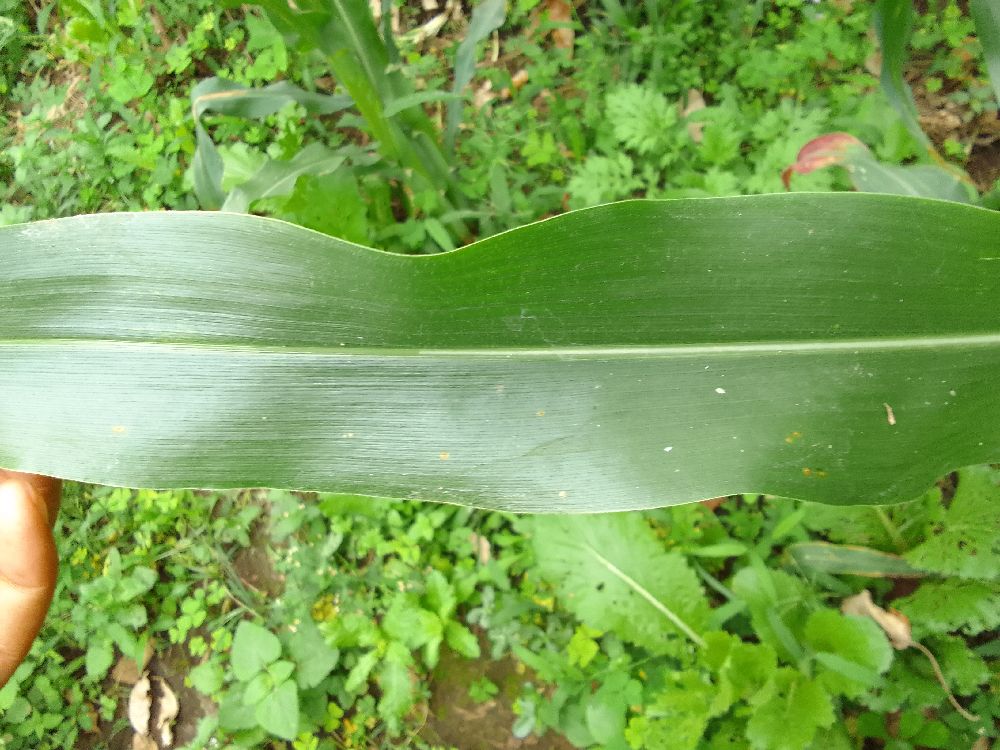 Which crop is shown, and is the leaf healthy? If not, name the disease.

maize, healthy
